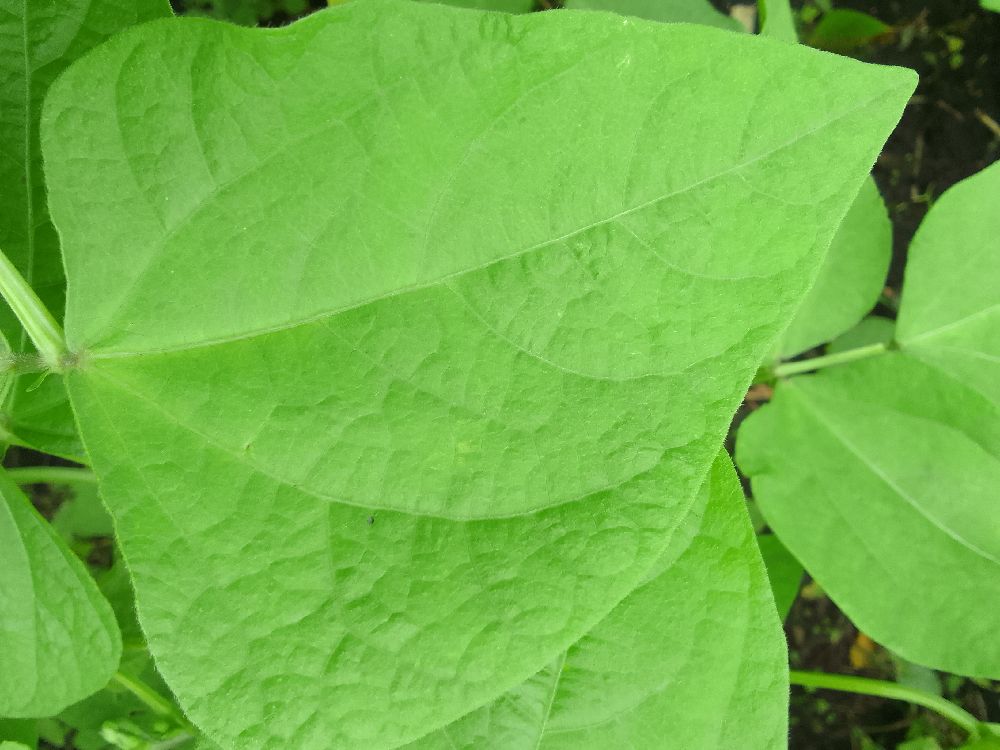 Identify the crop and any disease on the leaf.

common bean, healthy
